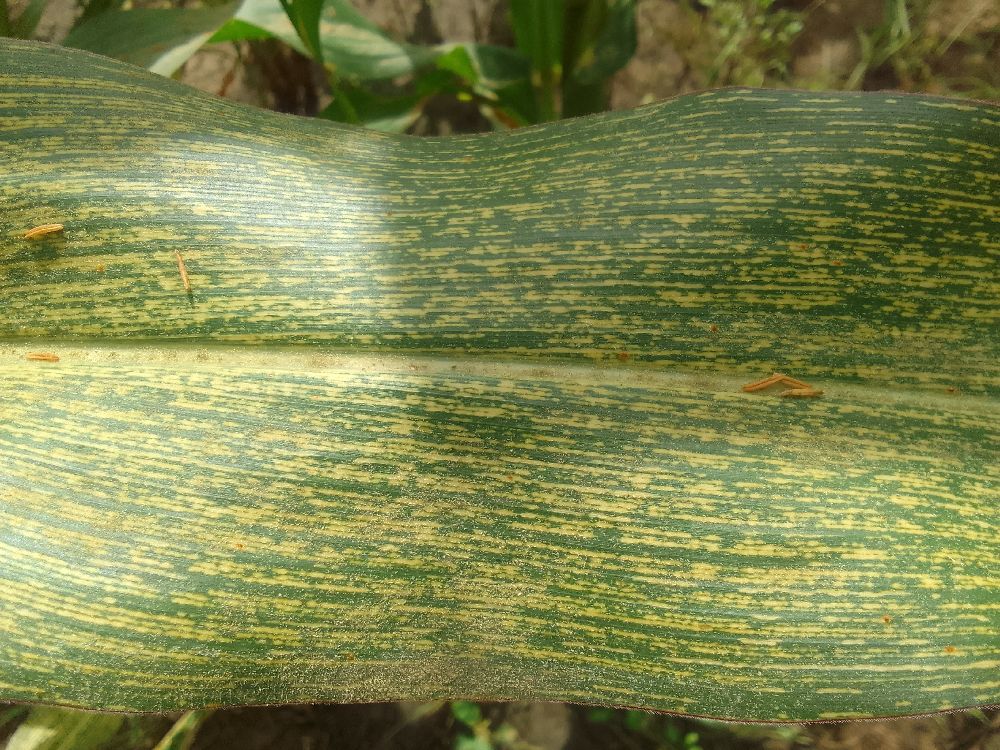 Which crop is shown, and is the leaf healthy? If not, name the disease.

maize, maize streak virus
